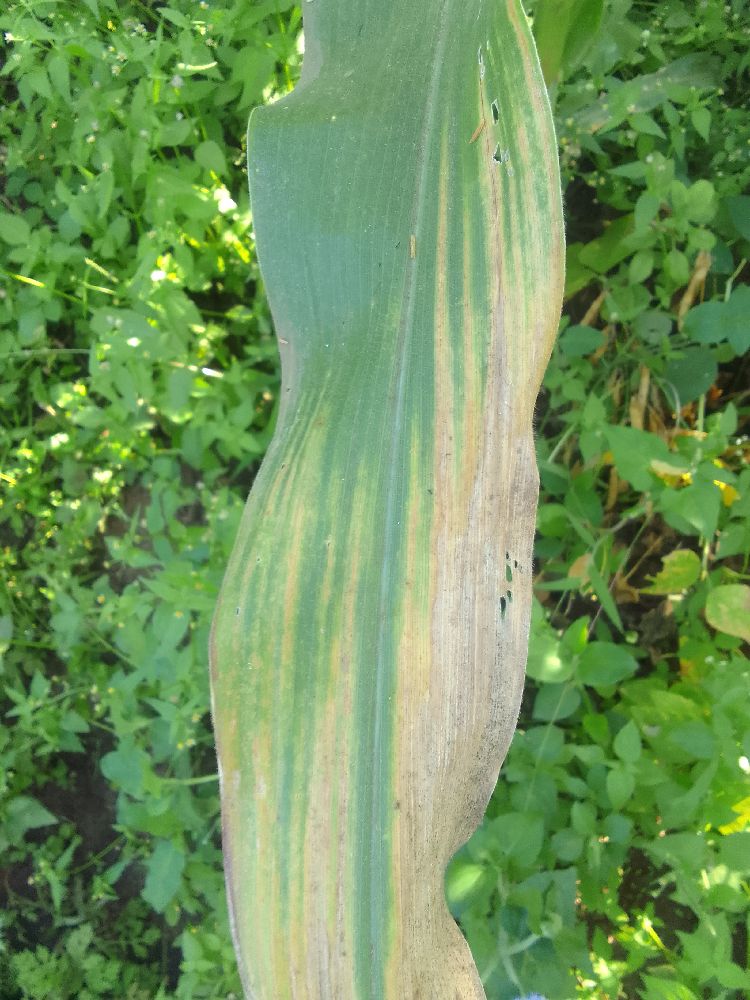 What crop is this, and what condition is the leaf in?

maize, maize lethal necrosis
